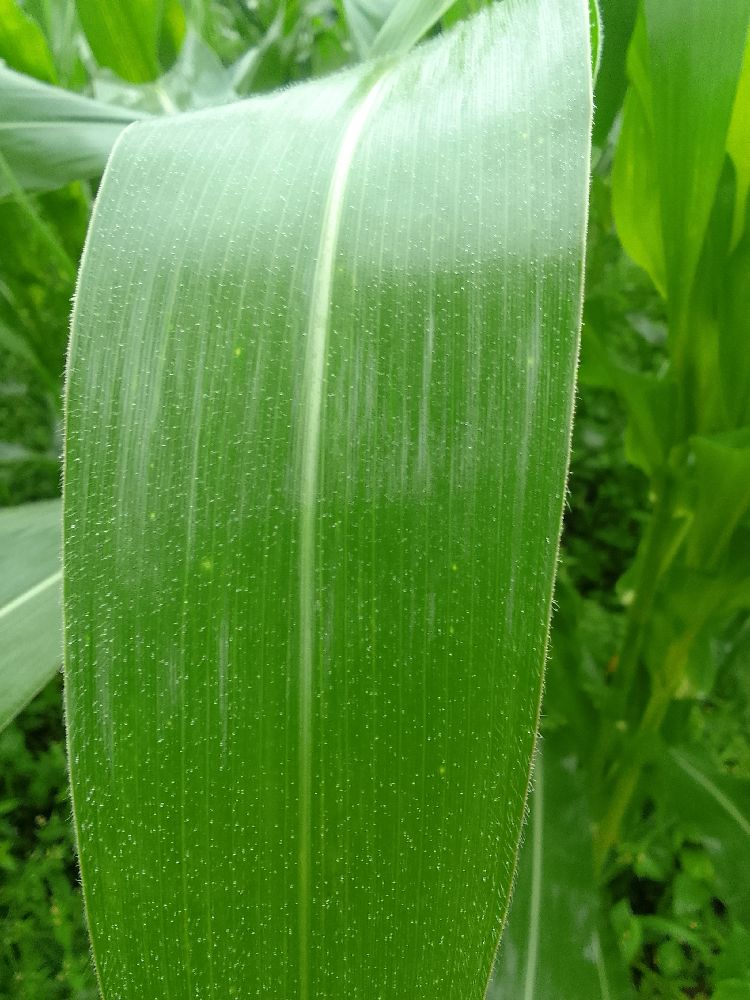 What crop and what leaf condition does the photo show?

maize, healthy
